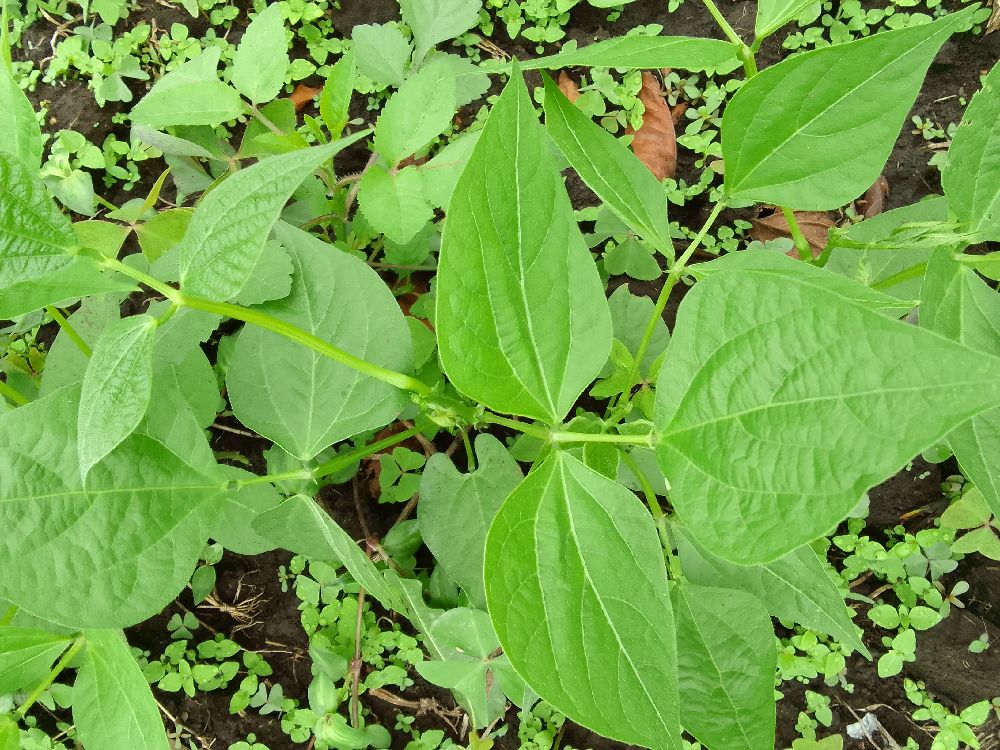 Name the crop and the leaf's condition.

common bean, healthy
